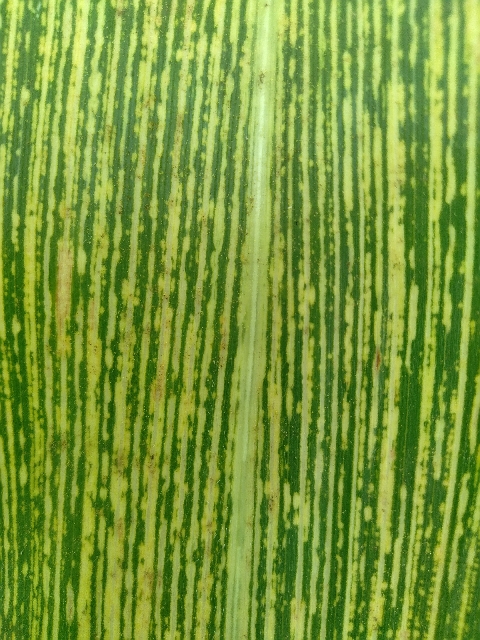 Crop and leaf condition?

maize, maize streak virus
